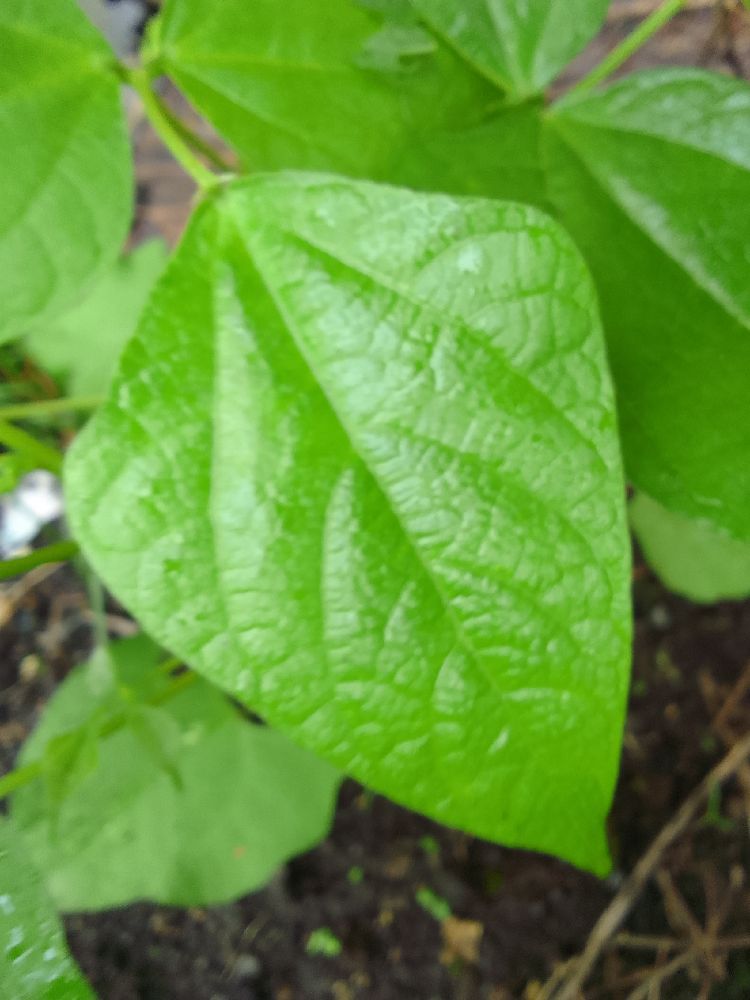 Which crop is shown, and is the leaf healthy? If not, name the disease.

common bean, healthy
